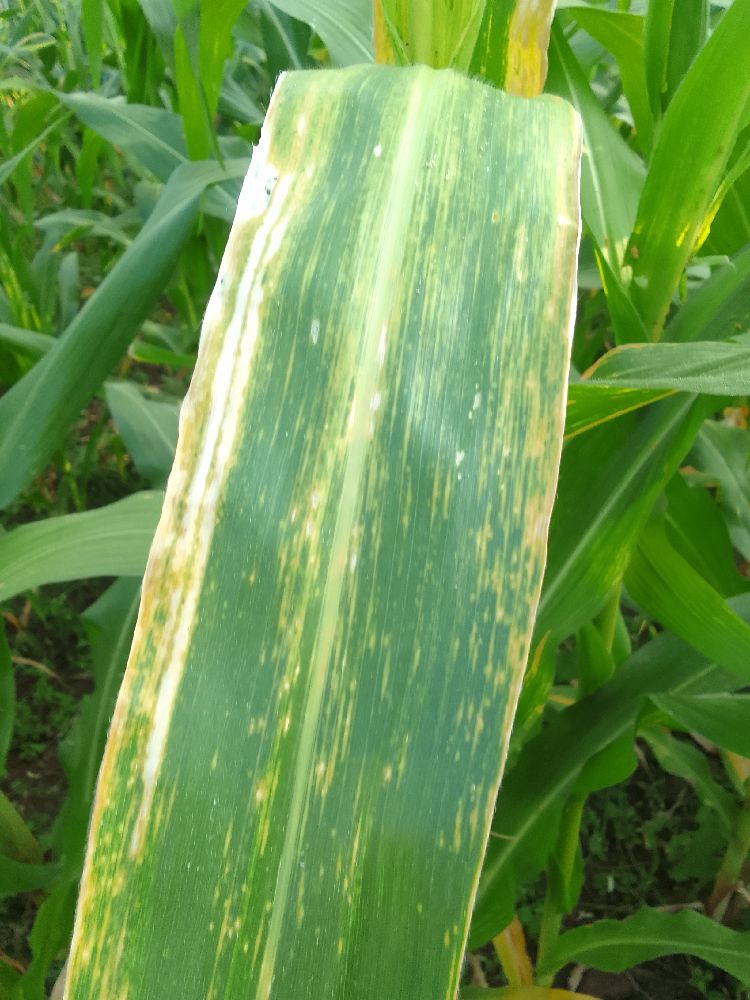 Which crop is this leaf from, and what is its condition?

maize, maize lethal necrosis
